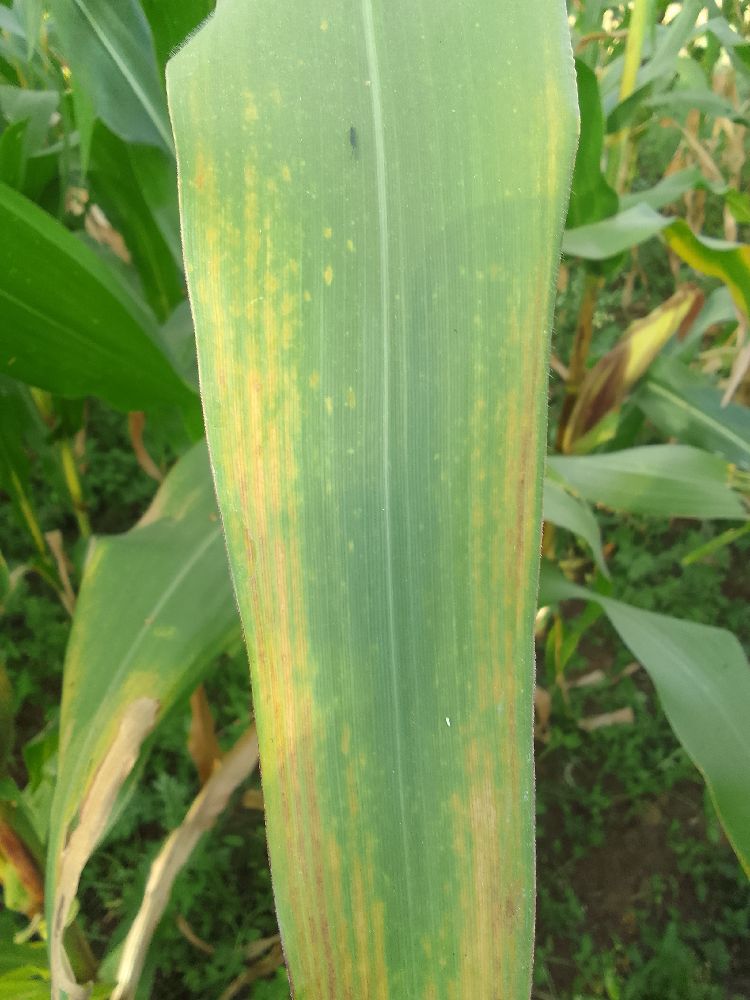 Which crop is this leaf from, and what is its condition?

maize, maize lethal necrosis
